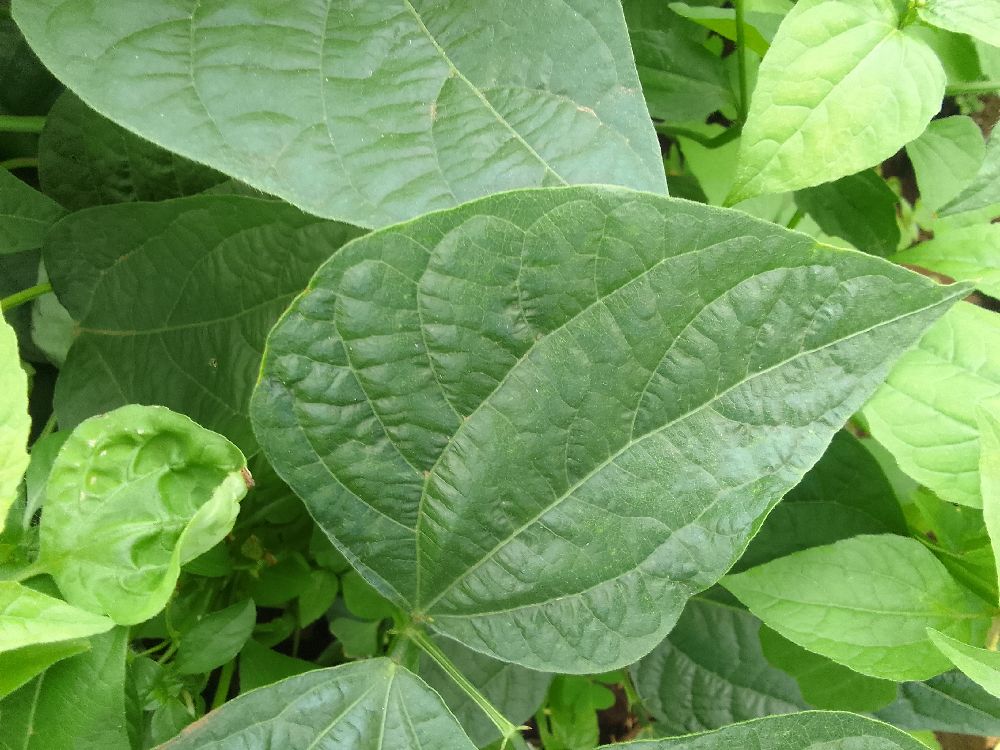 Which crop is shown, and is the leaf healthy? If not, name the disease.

common bean, healthy
